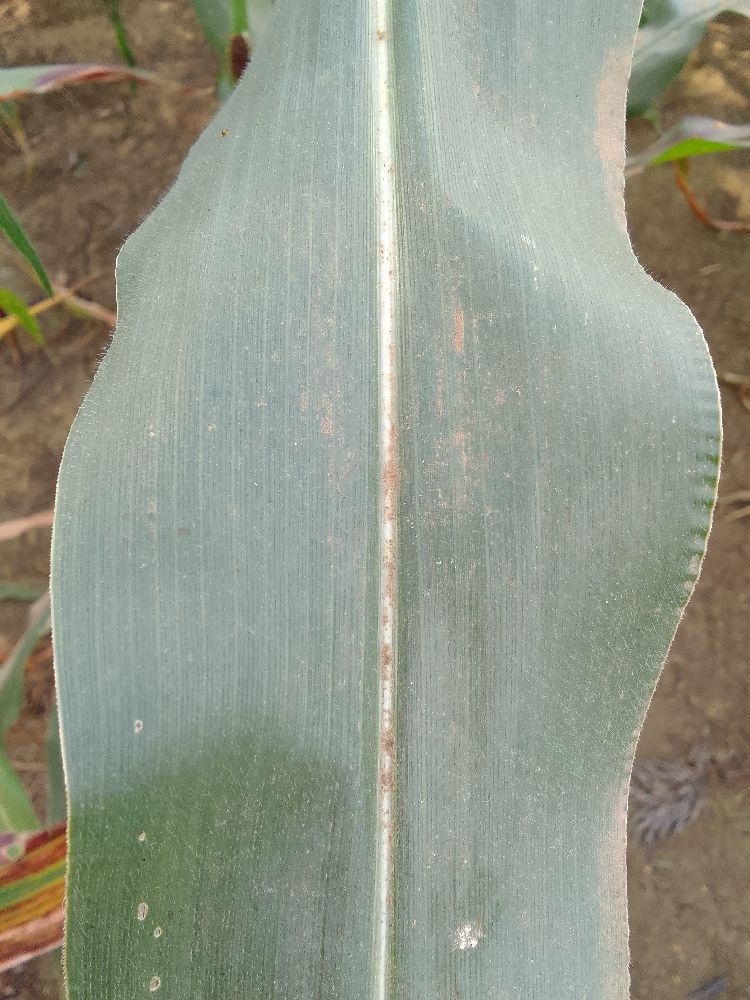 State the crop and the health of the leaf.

maize, healthy
